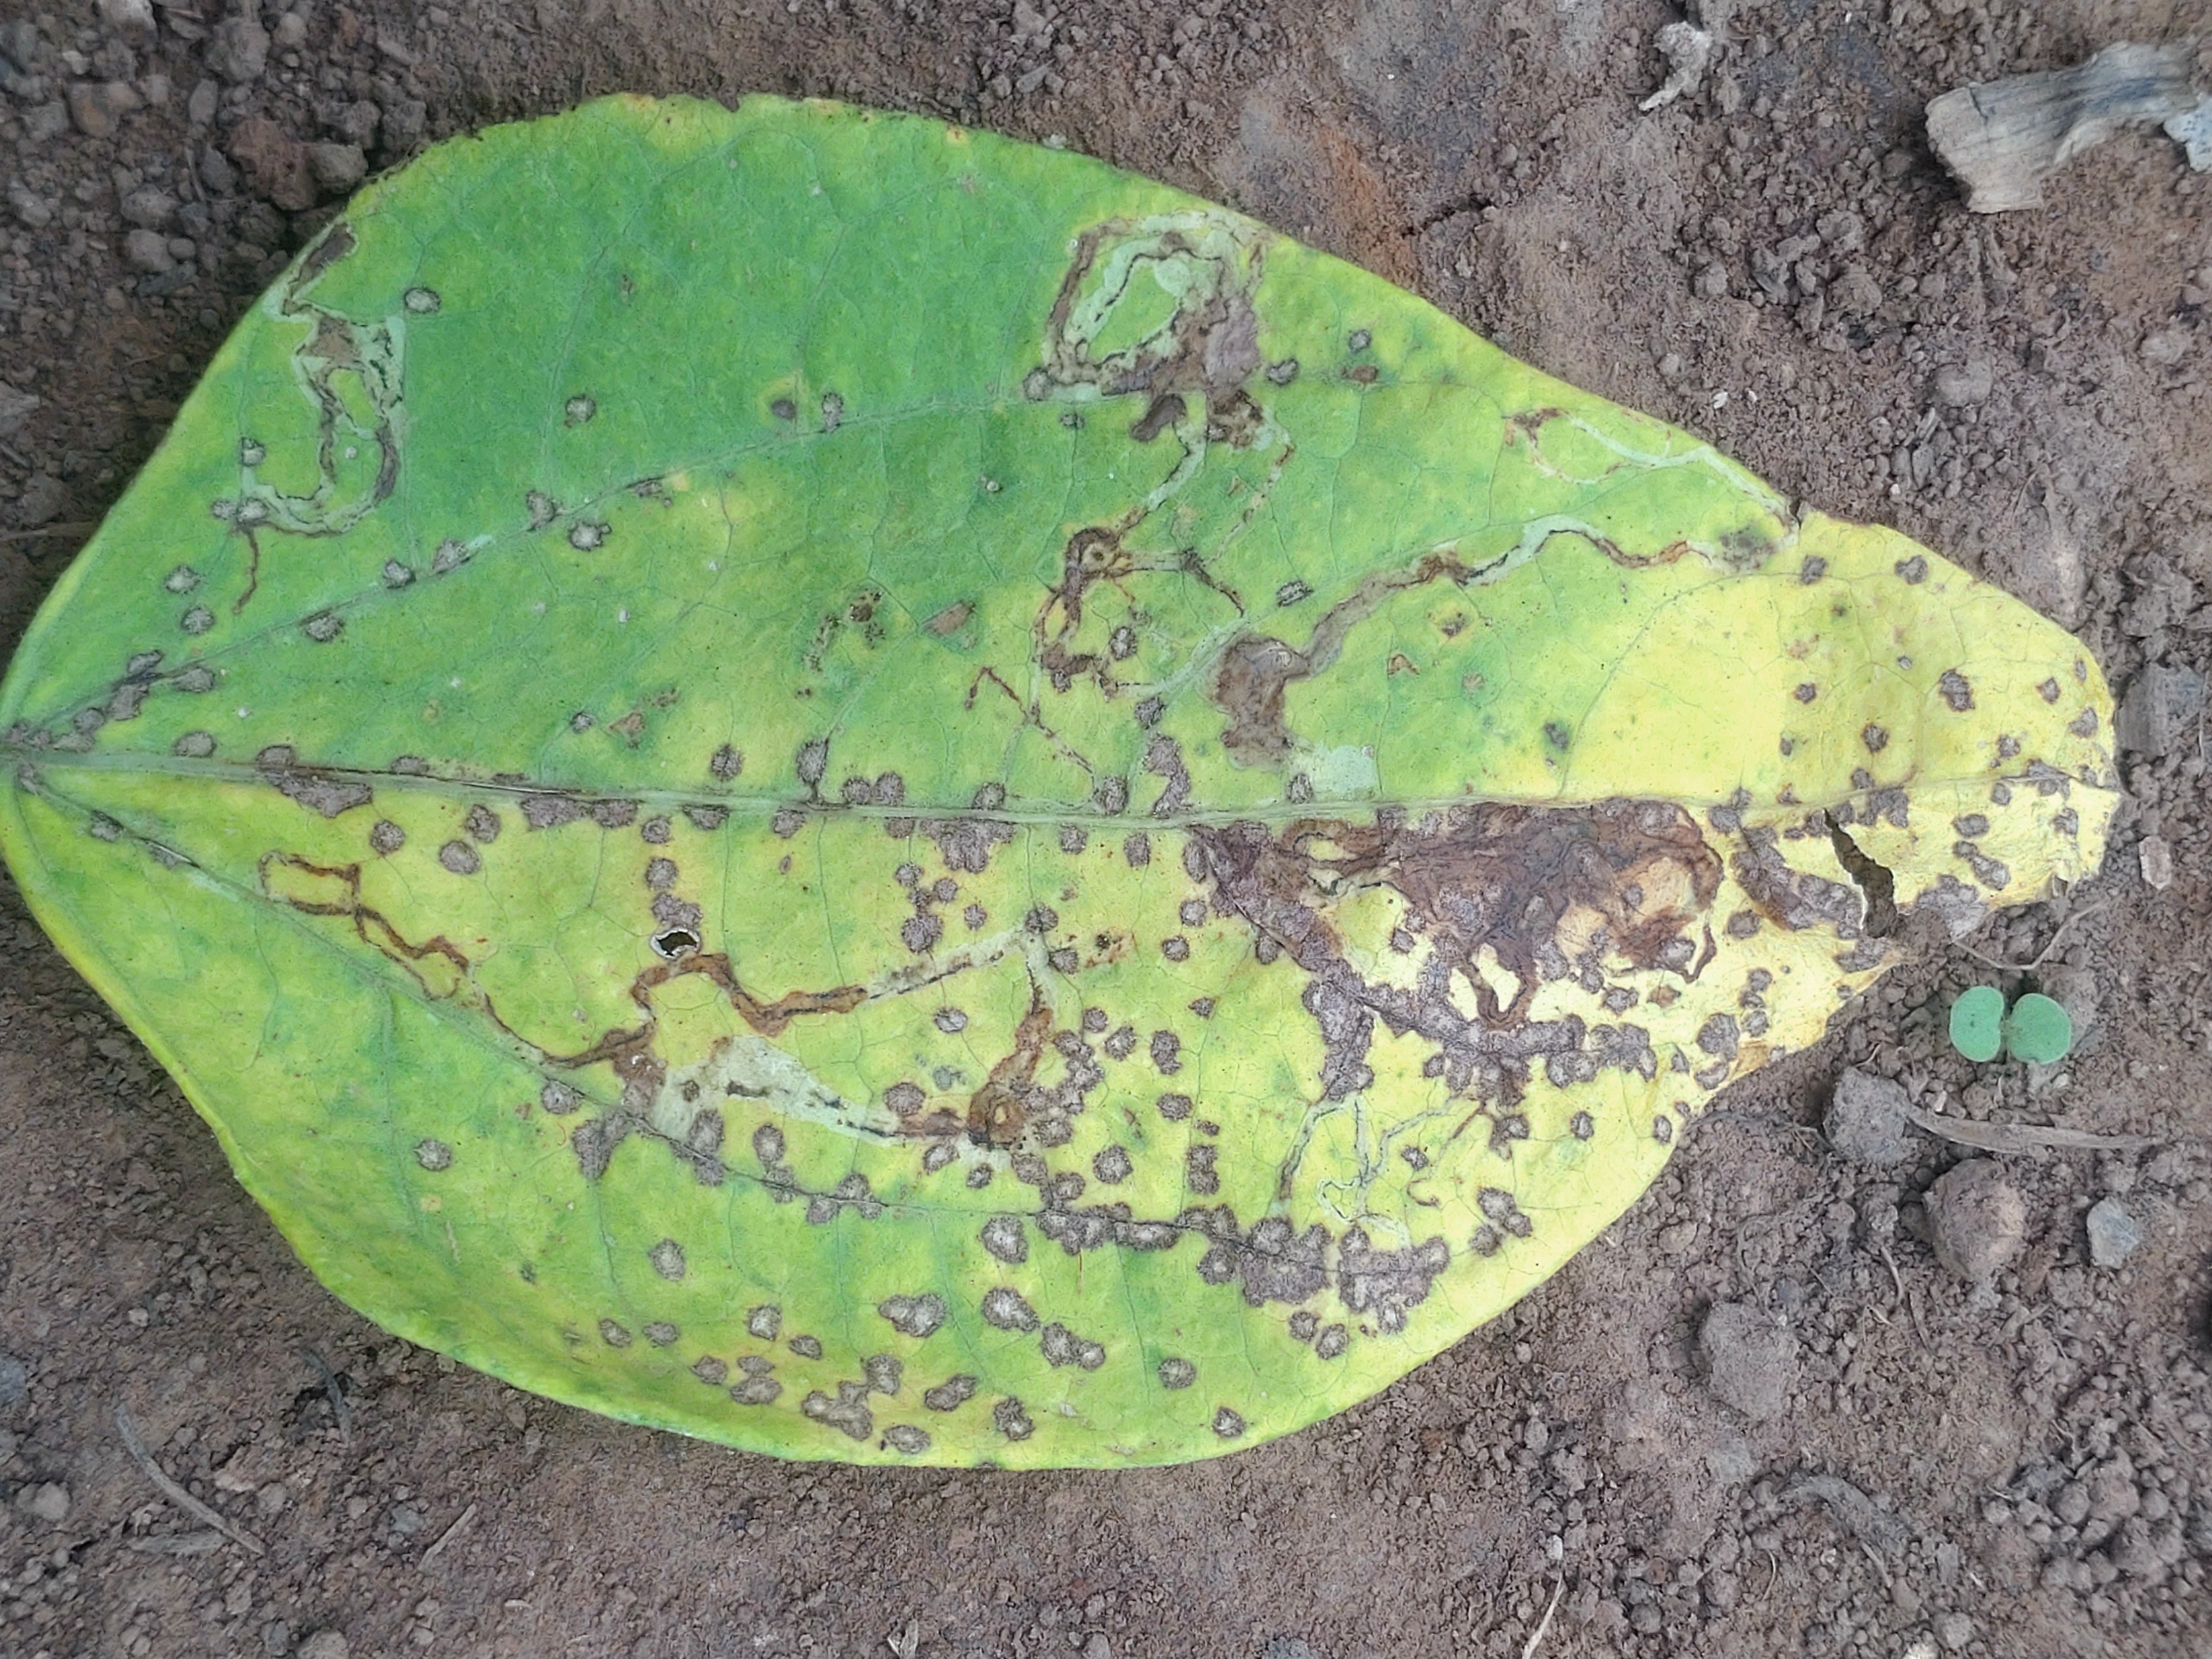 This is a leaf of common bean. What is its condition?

anthracnose
